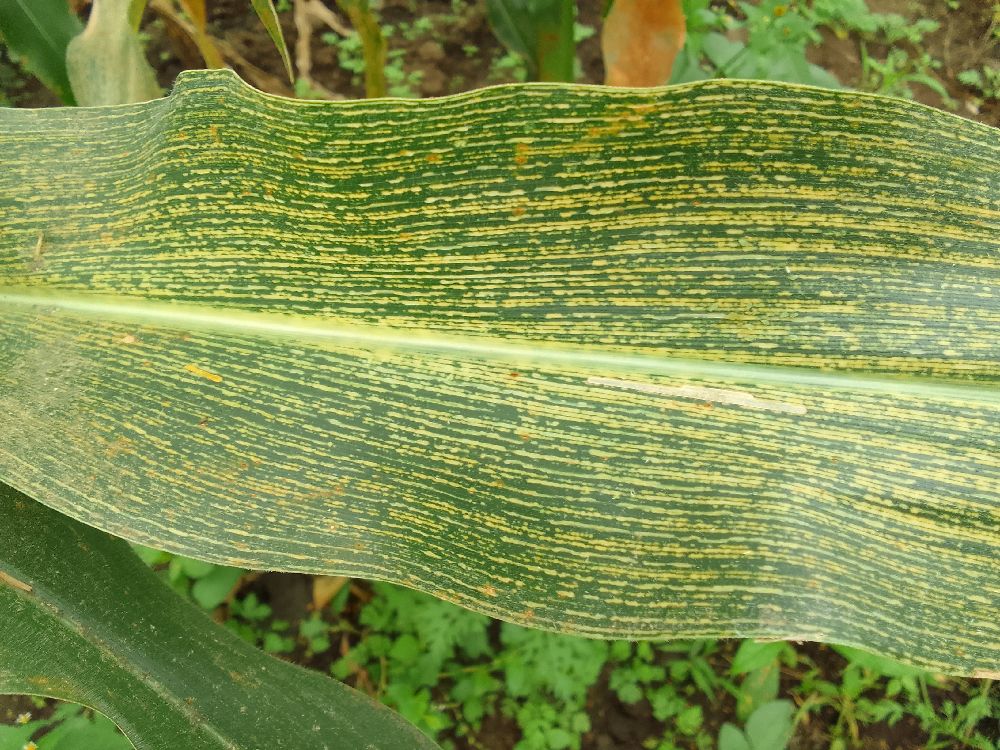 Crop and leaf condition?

maize, maize streak virus
